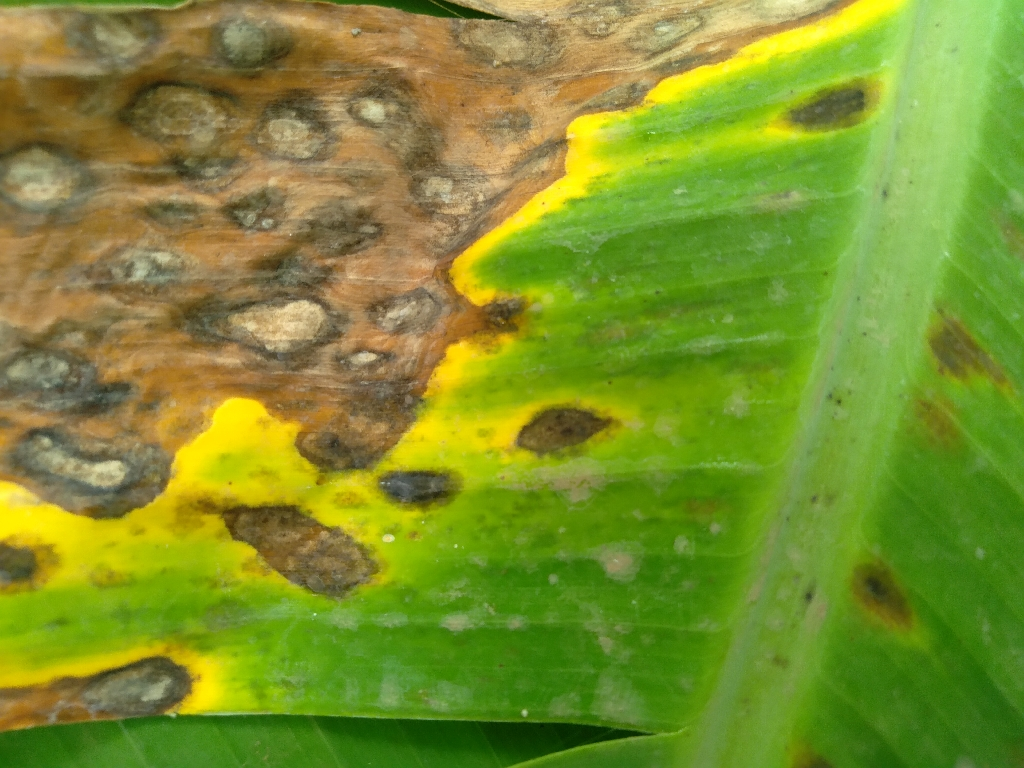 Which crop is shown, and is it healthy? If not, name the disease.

banana, black sigatoka
